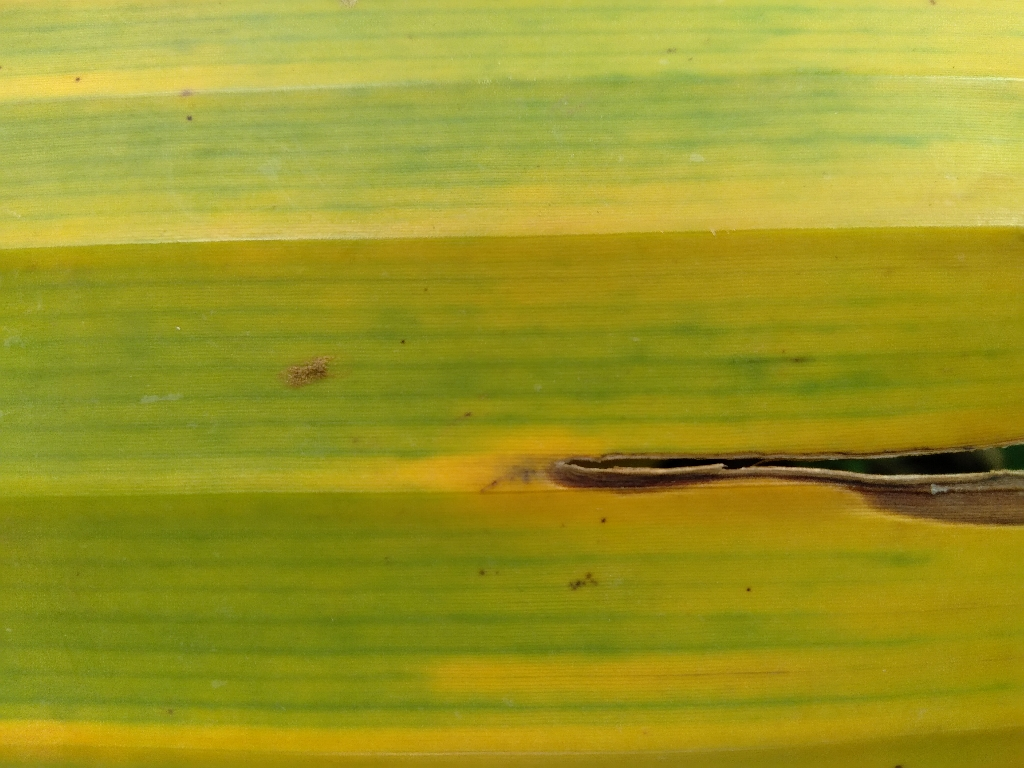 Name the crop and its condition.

banana, fusarium wilt race 1
